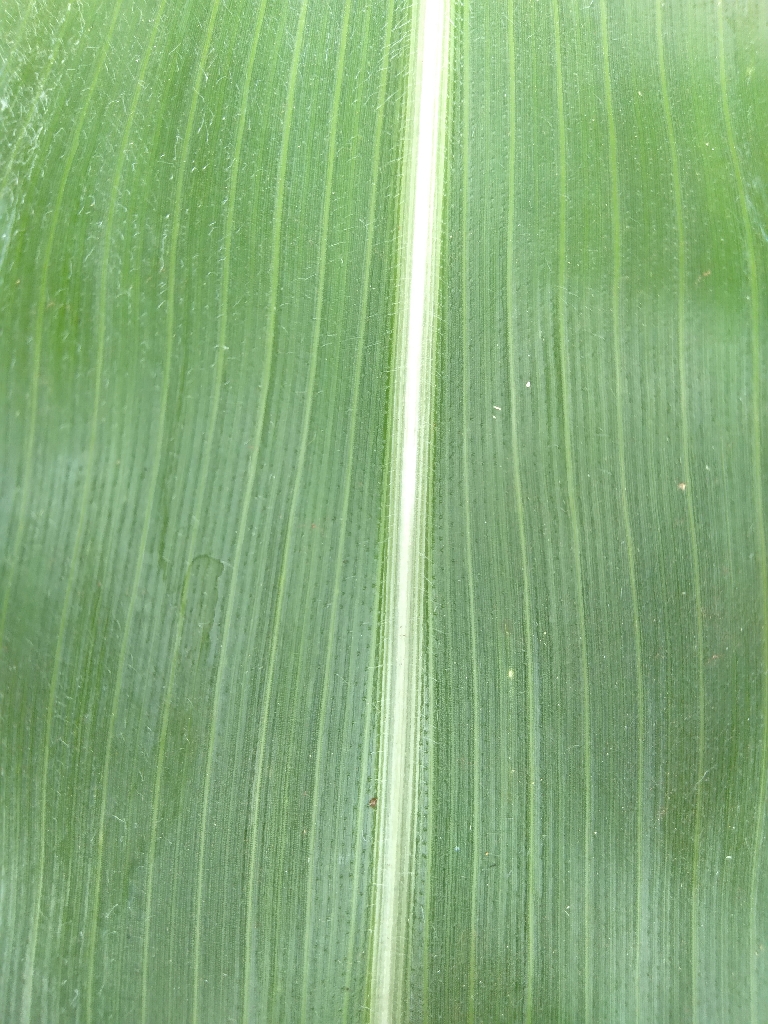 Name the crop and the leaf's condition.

maize, healthy
